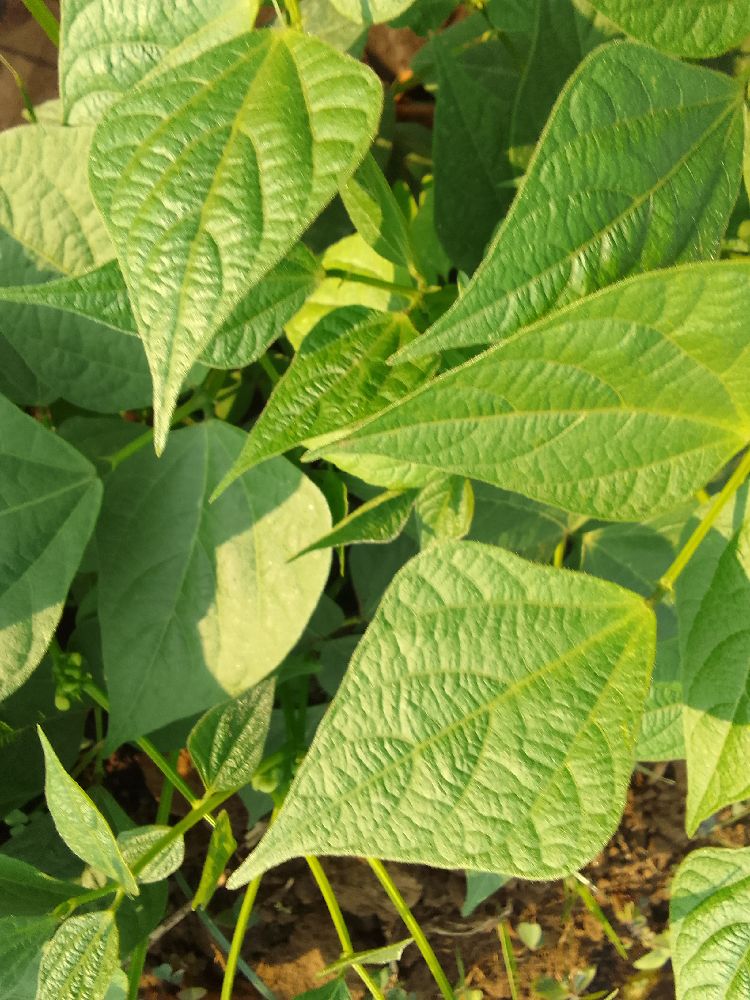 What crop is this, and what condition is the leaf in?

common bean, healthy
